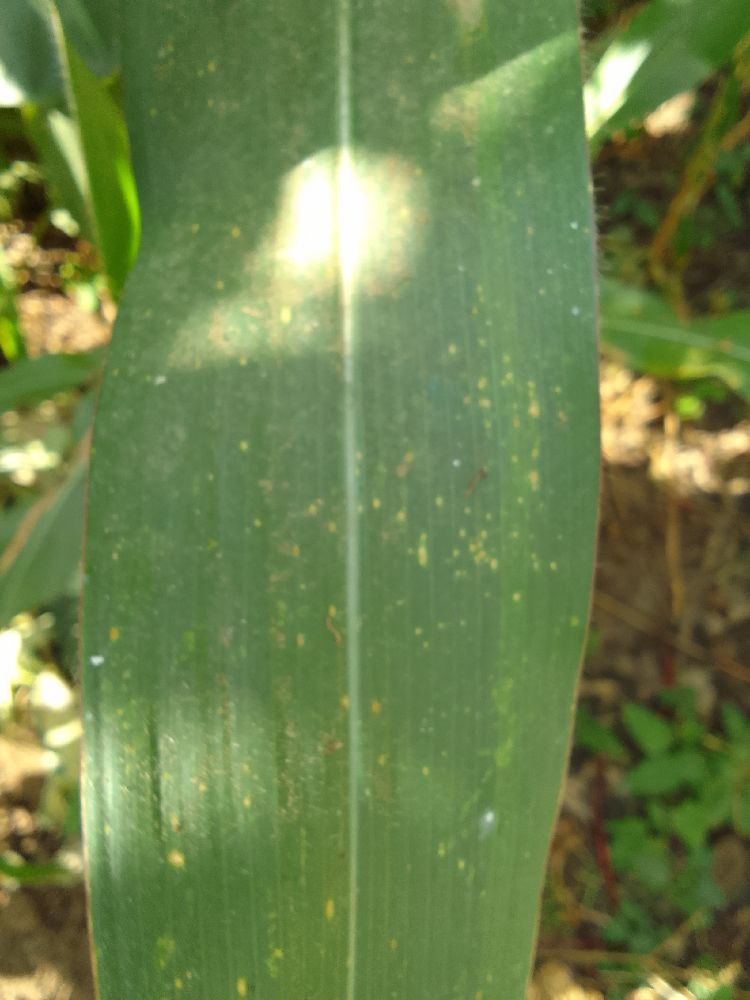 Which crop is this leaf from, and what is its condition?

maize, healthy
